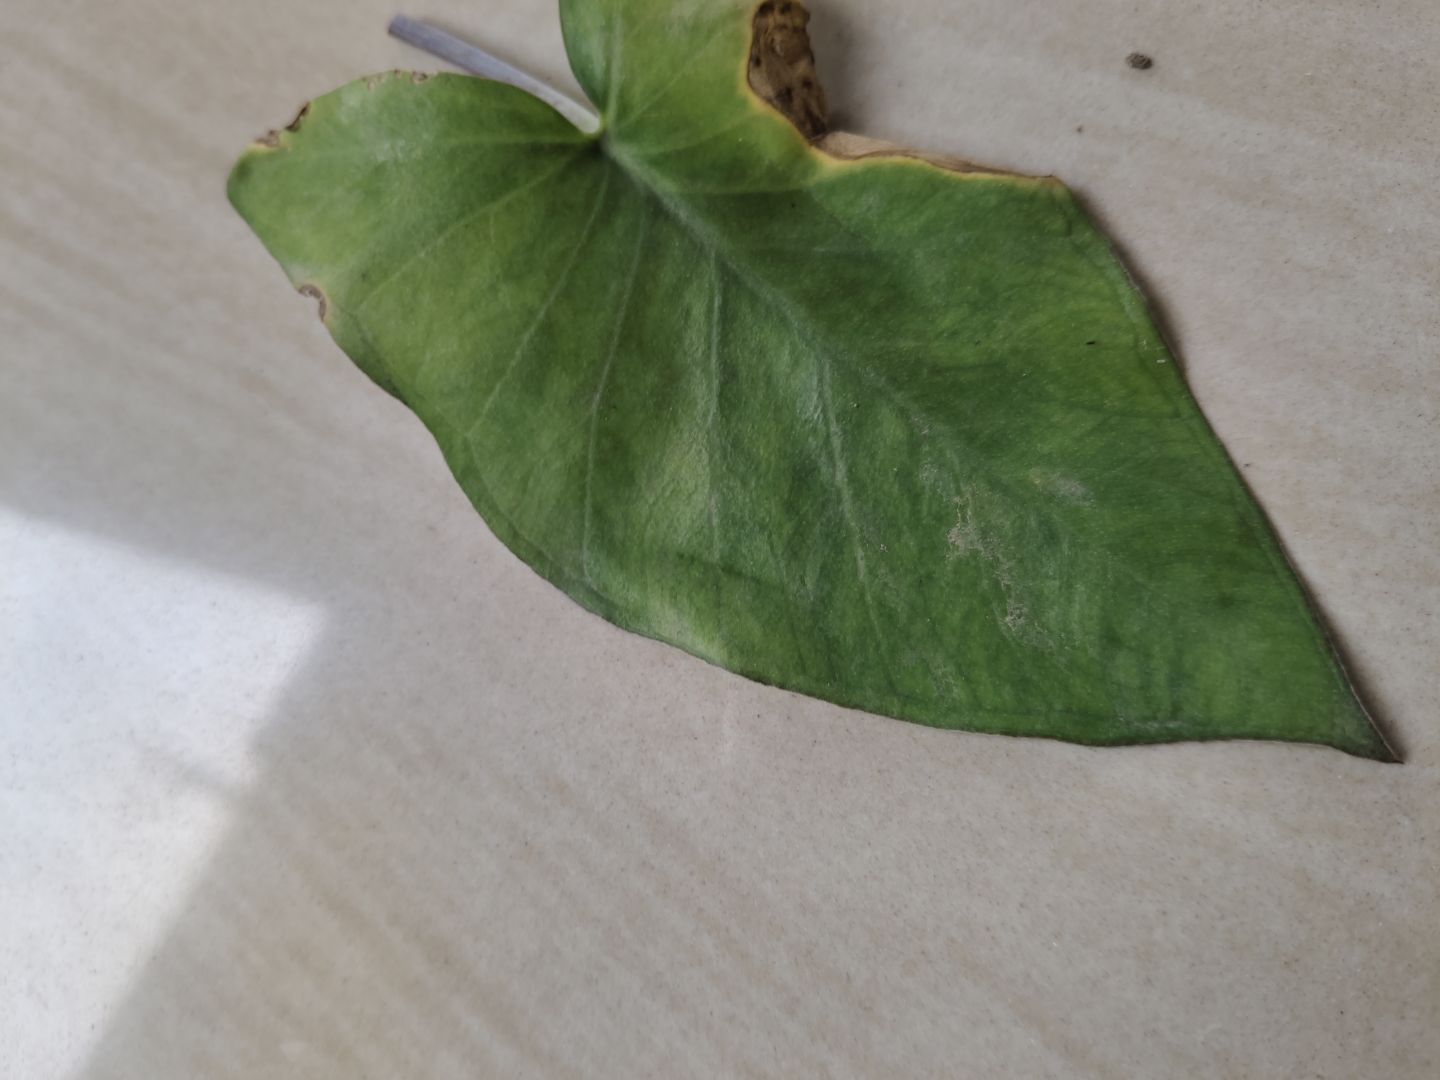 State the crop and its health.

taro, leaf blight
